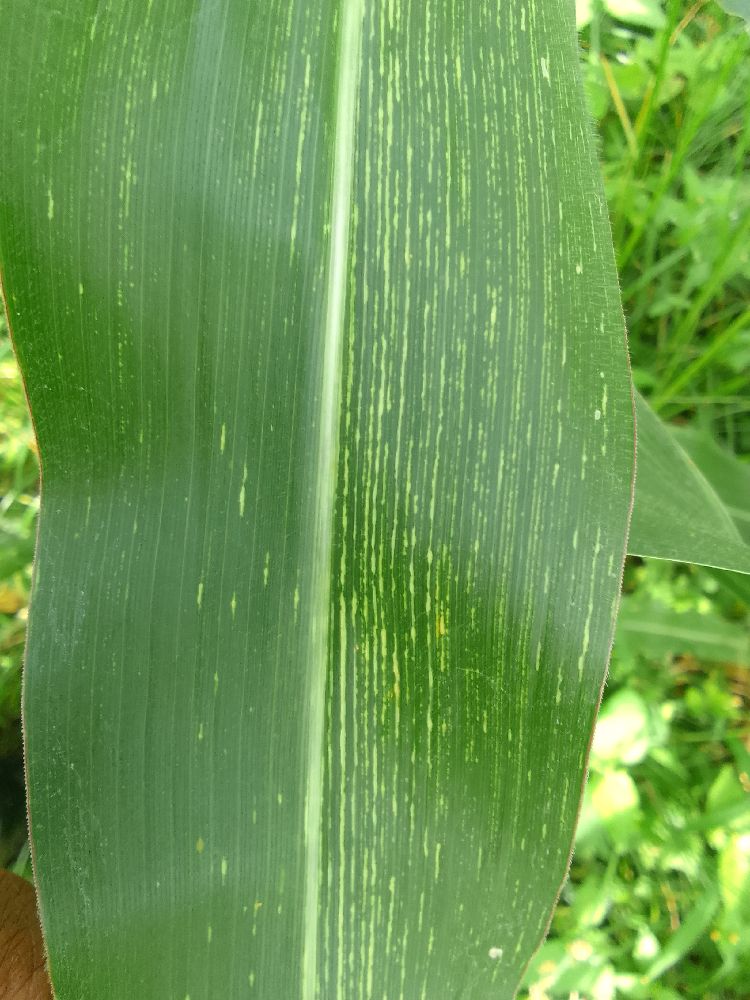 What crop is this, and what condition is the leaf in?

maize, maize streak virus
